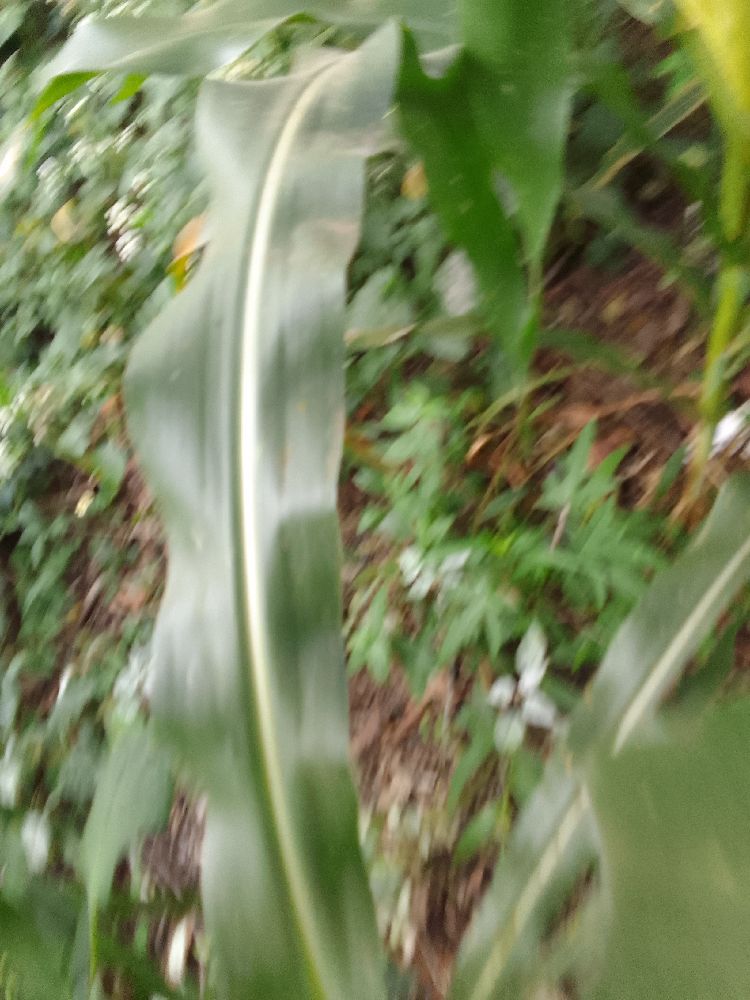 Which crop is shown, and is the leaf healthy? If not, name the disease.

maize, healthy
